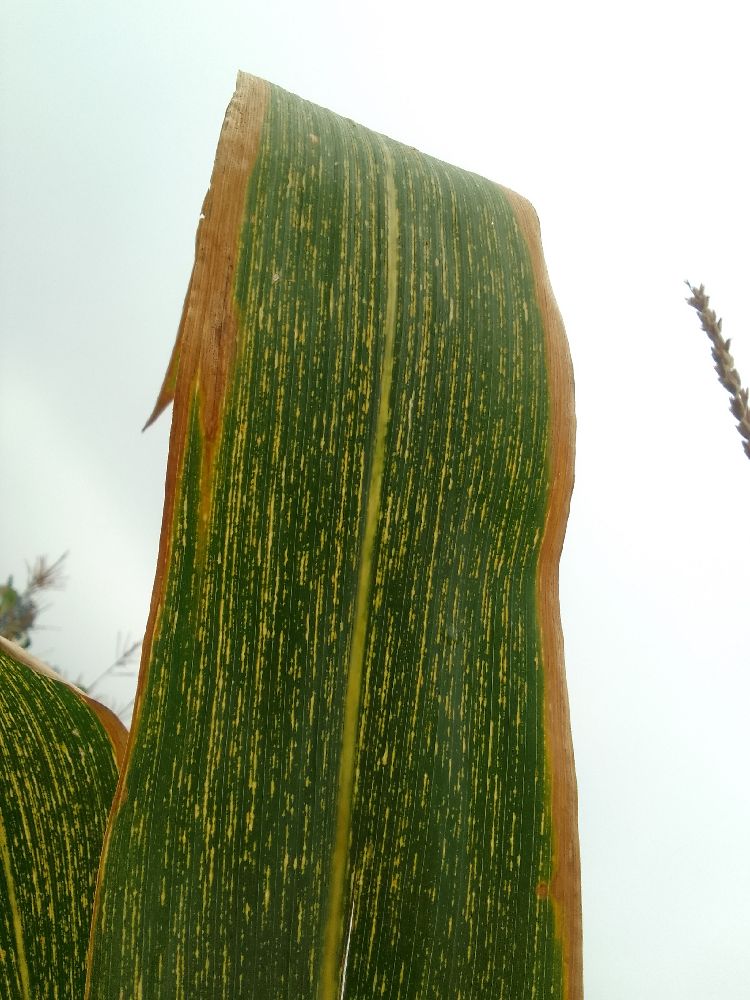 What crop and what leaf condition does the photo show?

maize, maize streak virus
